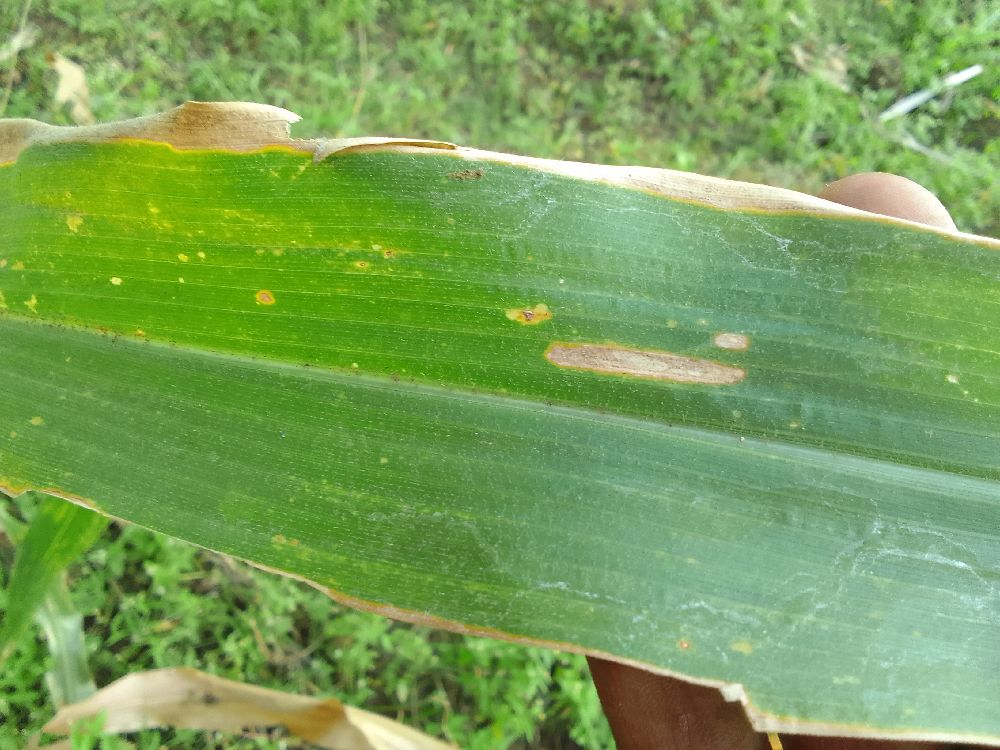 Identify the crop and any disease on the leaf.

maize, maize lethal necrosis
